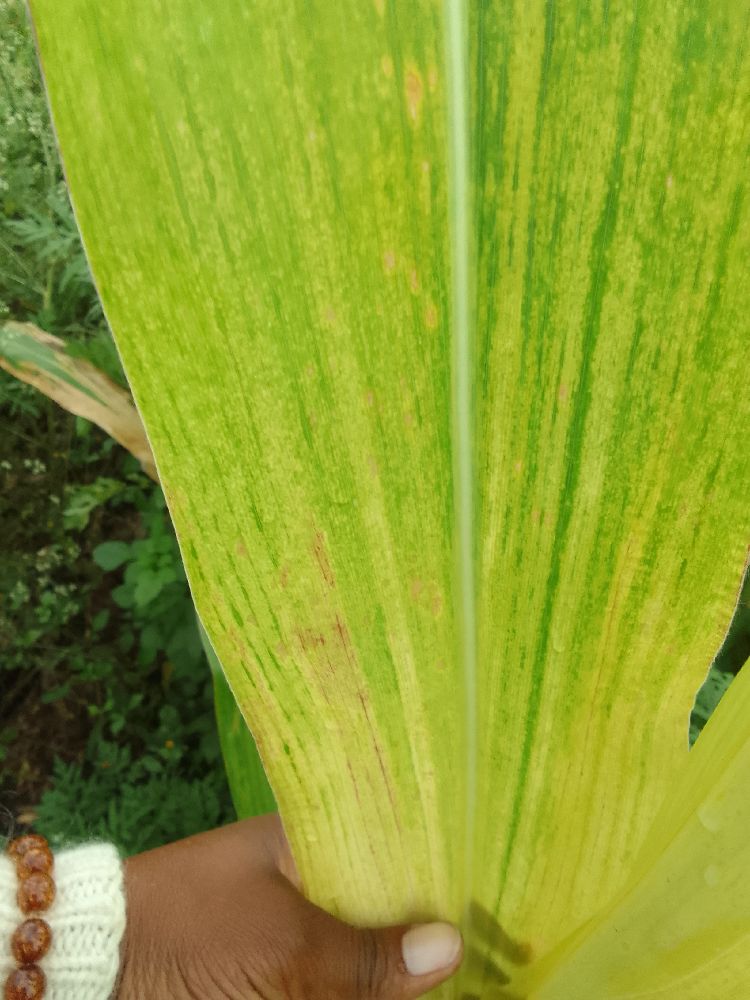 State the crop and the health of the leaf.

maize, maize lethal necrosis
